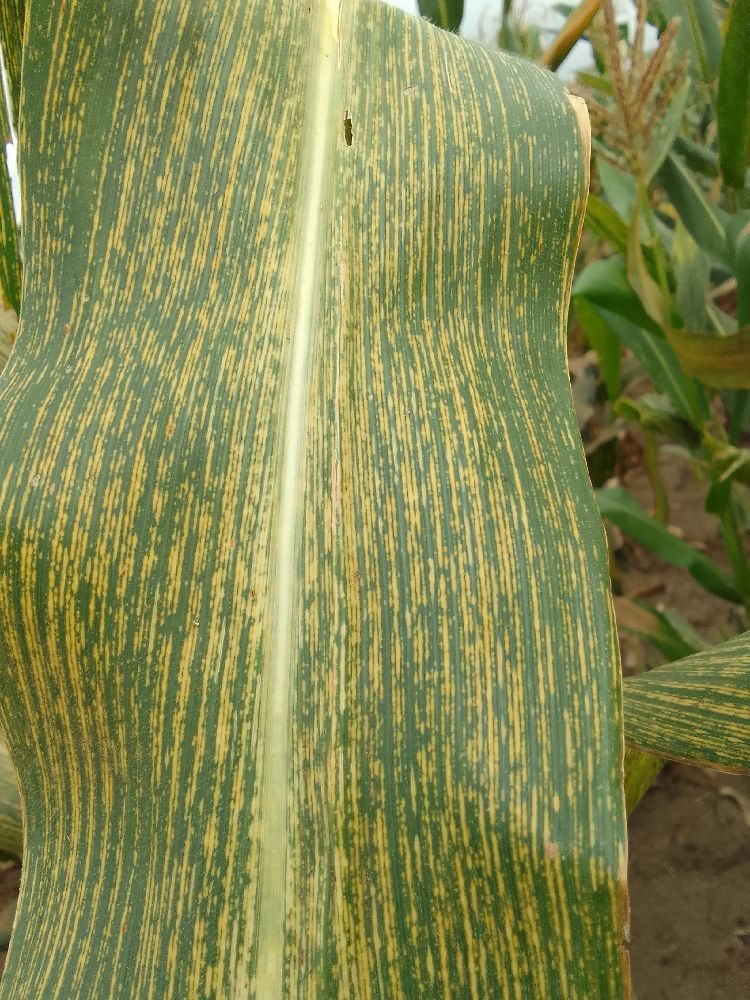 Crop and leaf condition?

maize, maize streak virus
